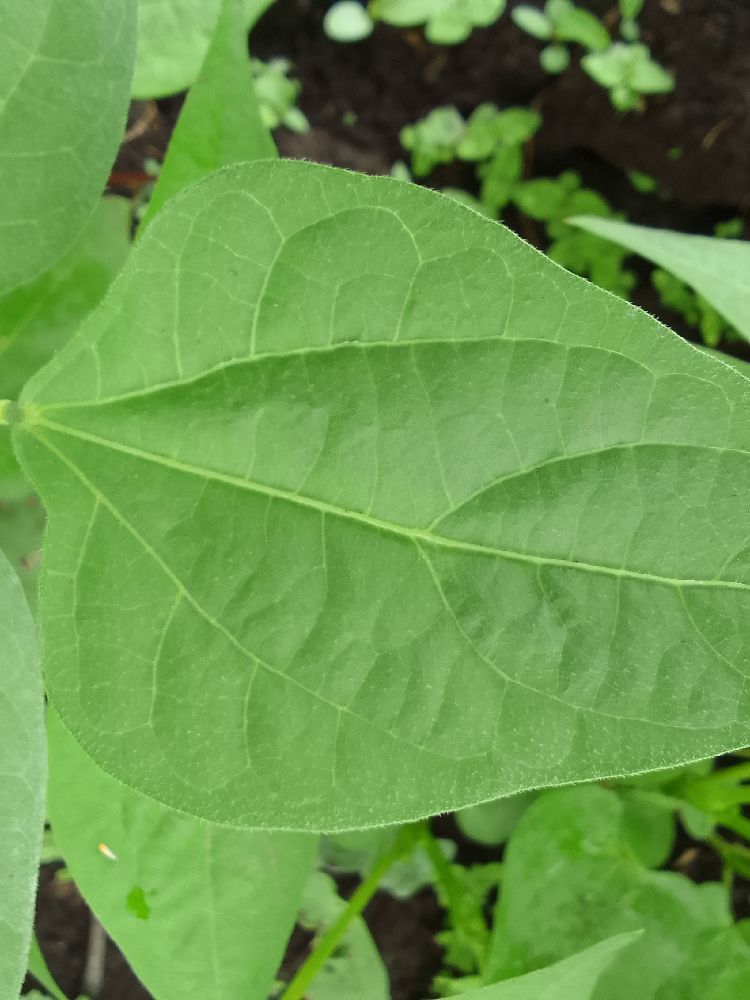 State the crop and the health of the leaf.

common bean, healthy
